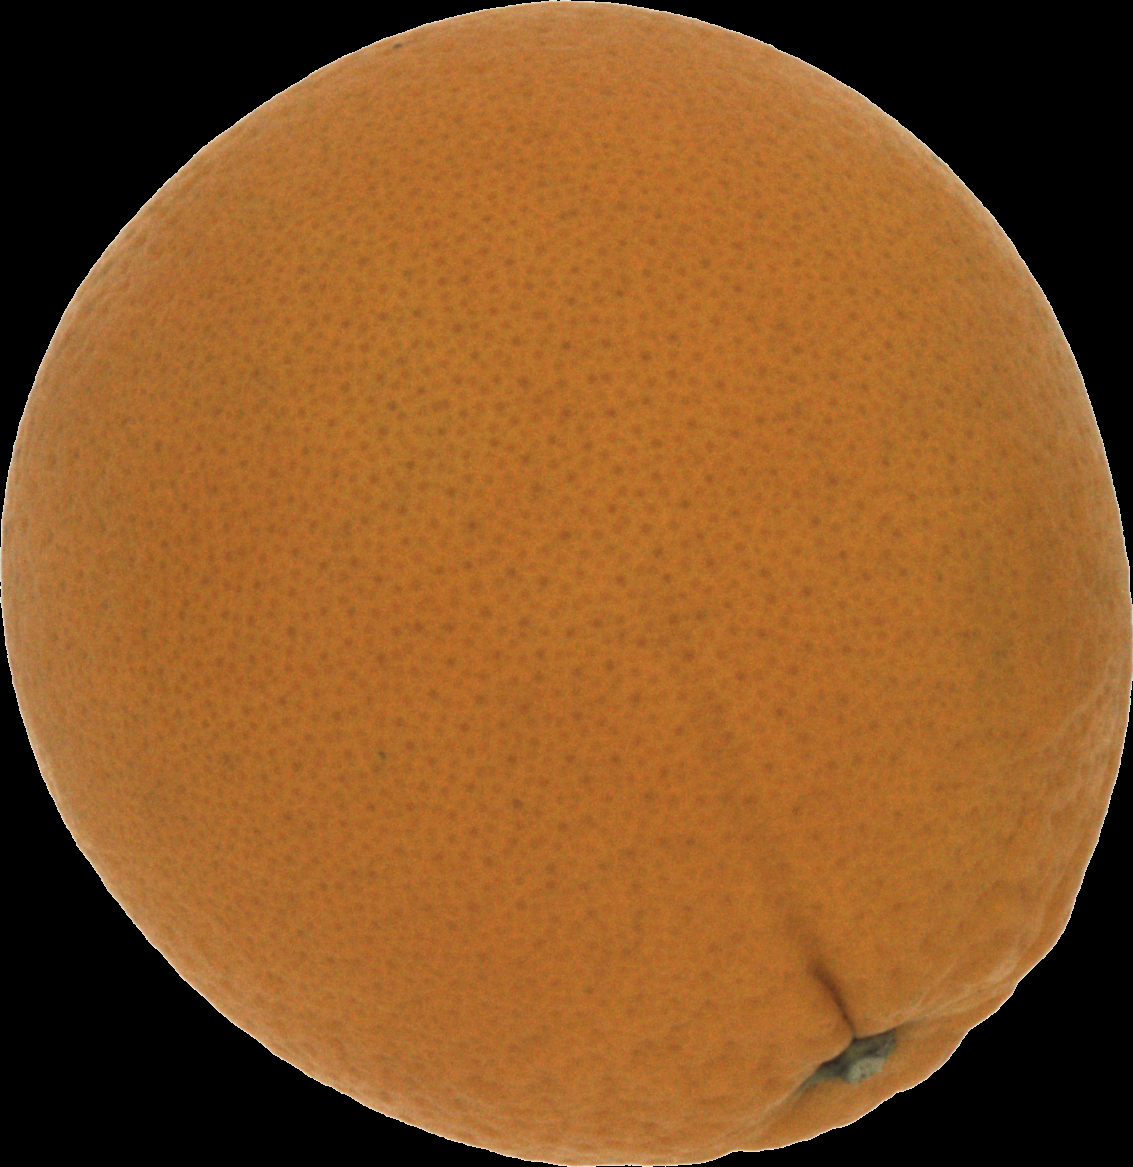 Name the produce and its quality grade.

orange, good
